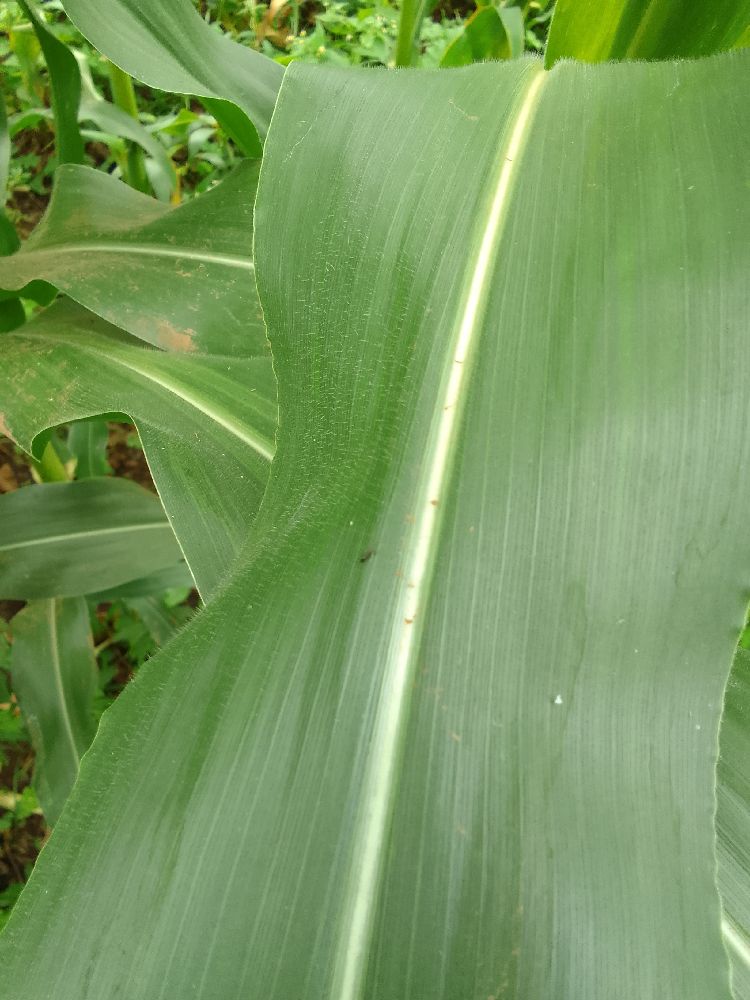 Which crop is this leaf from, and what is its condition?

maize, healthy
